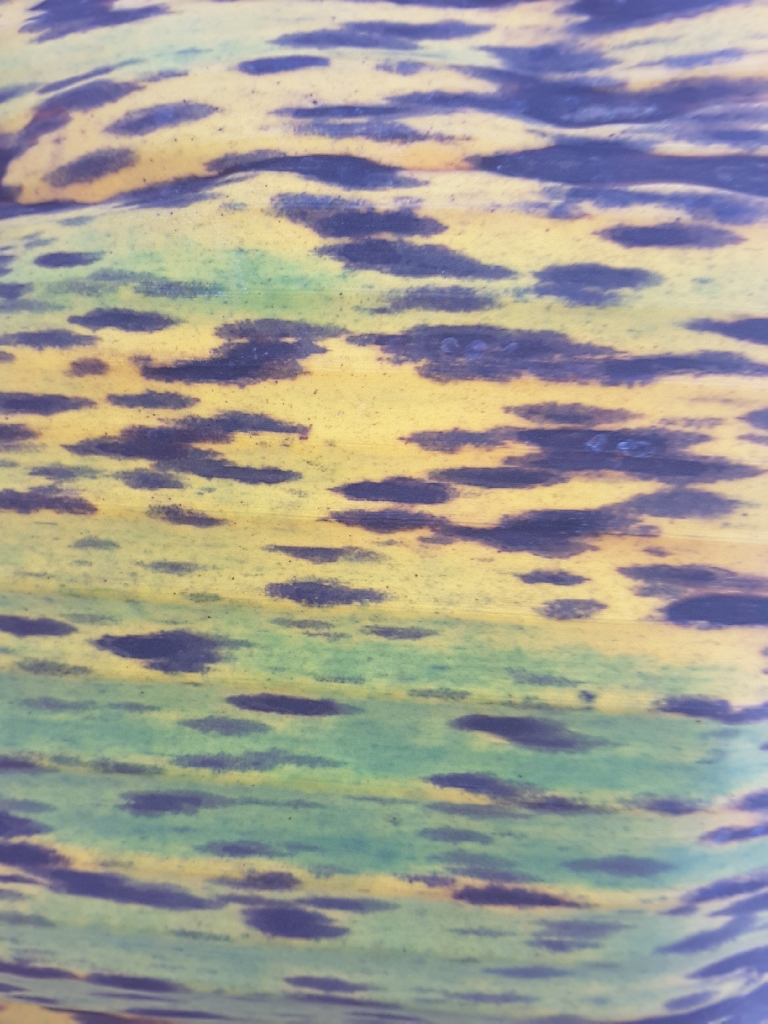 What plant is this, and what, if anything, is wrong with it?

banana, black sigatoka
